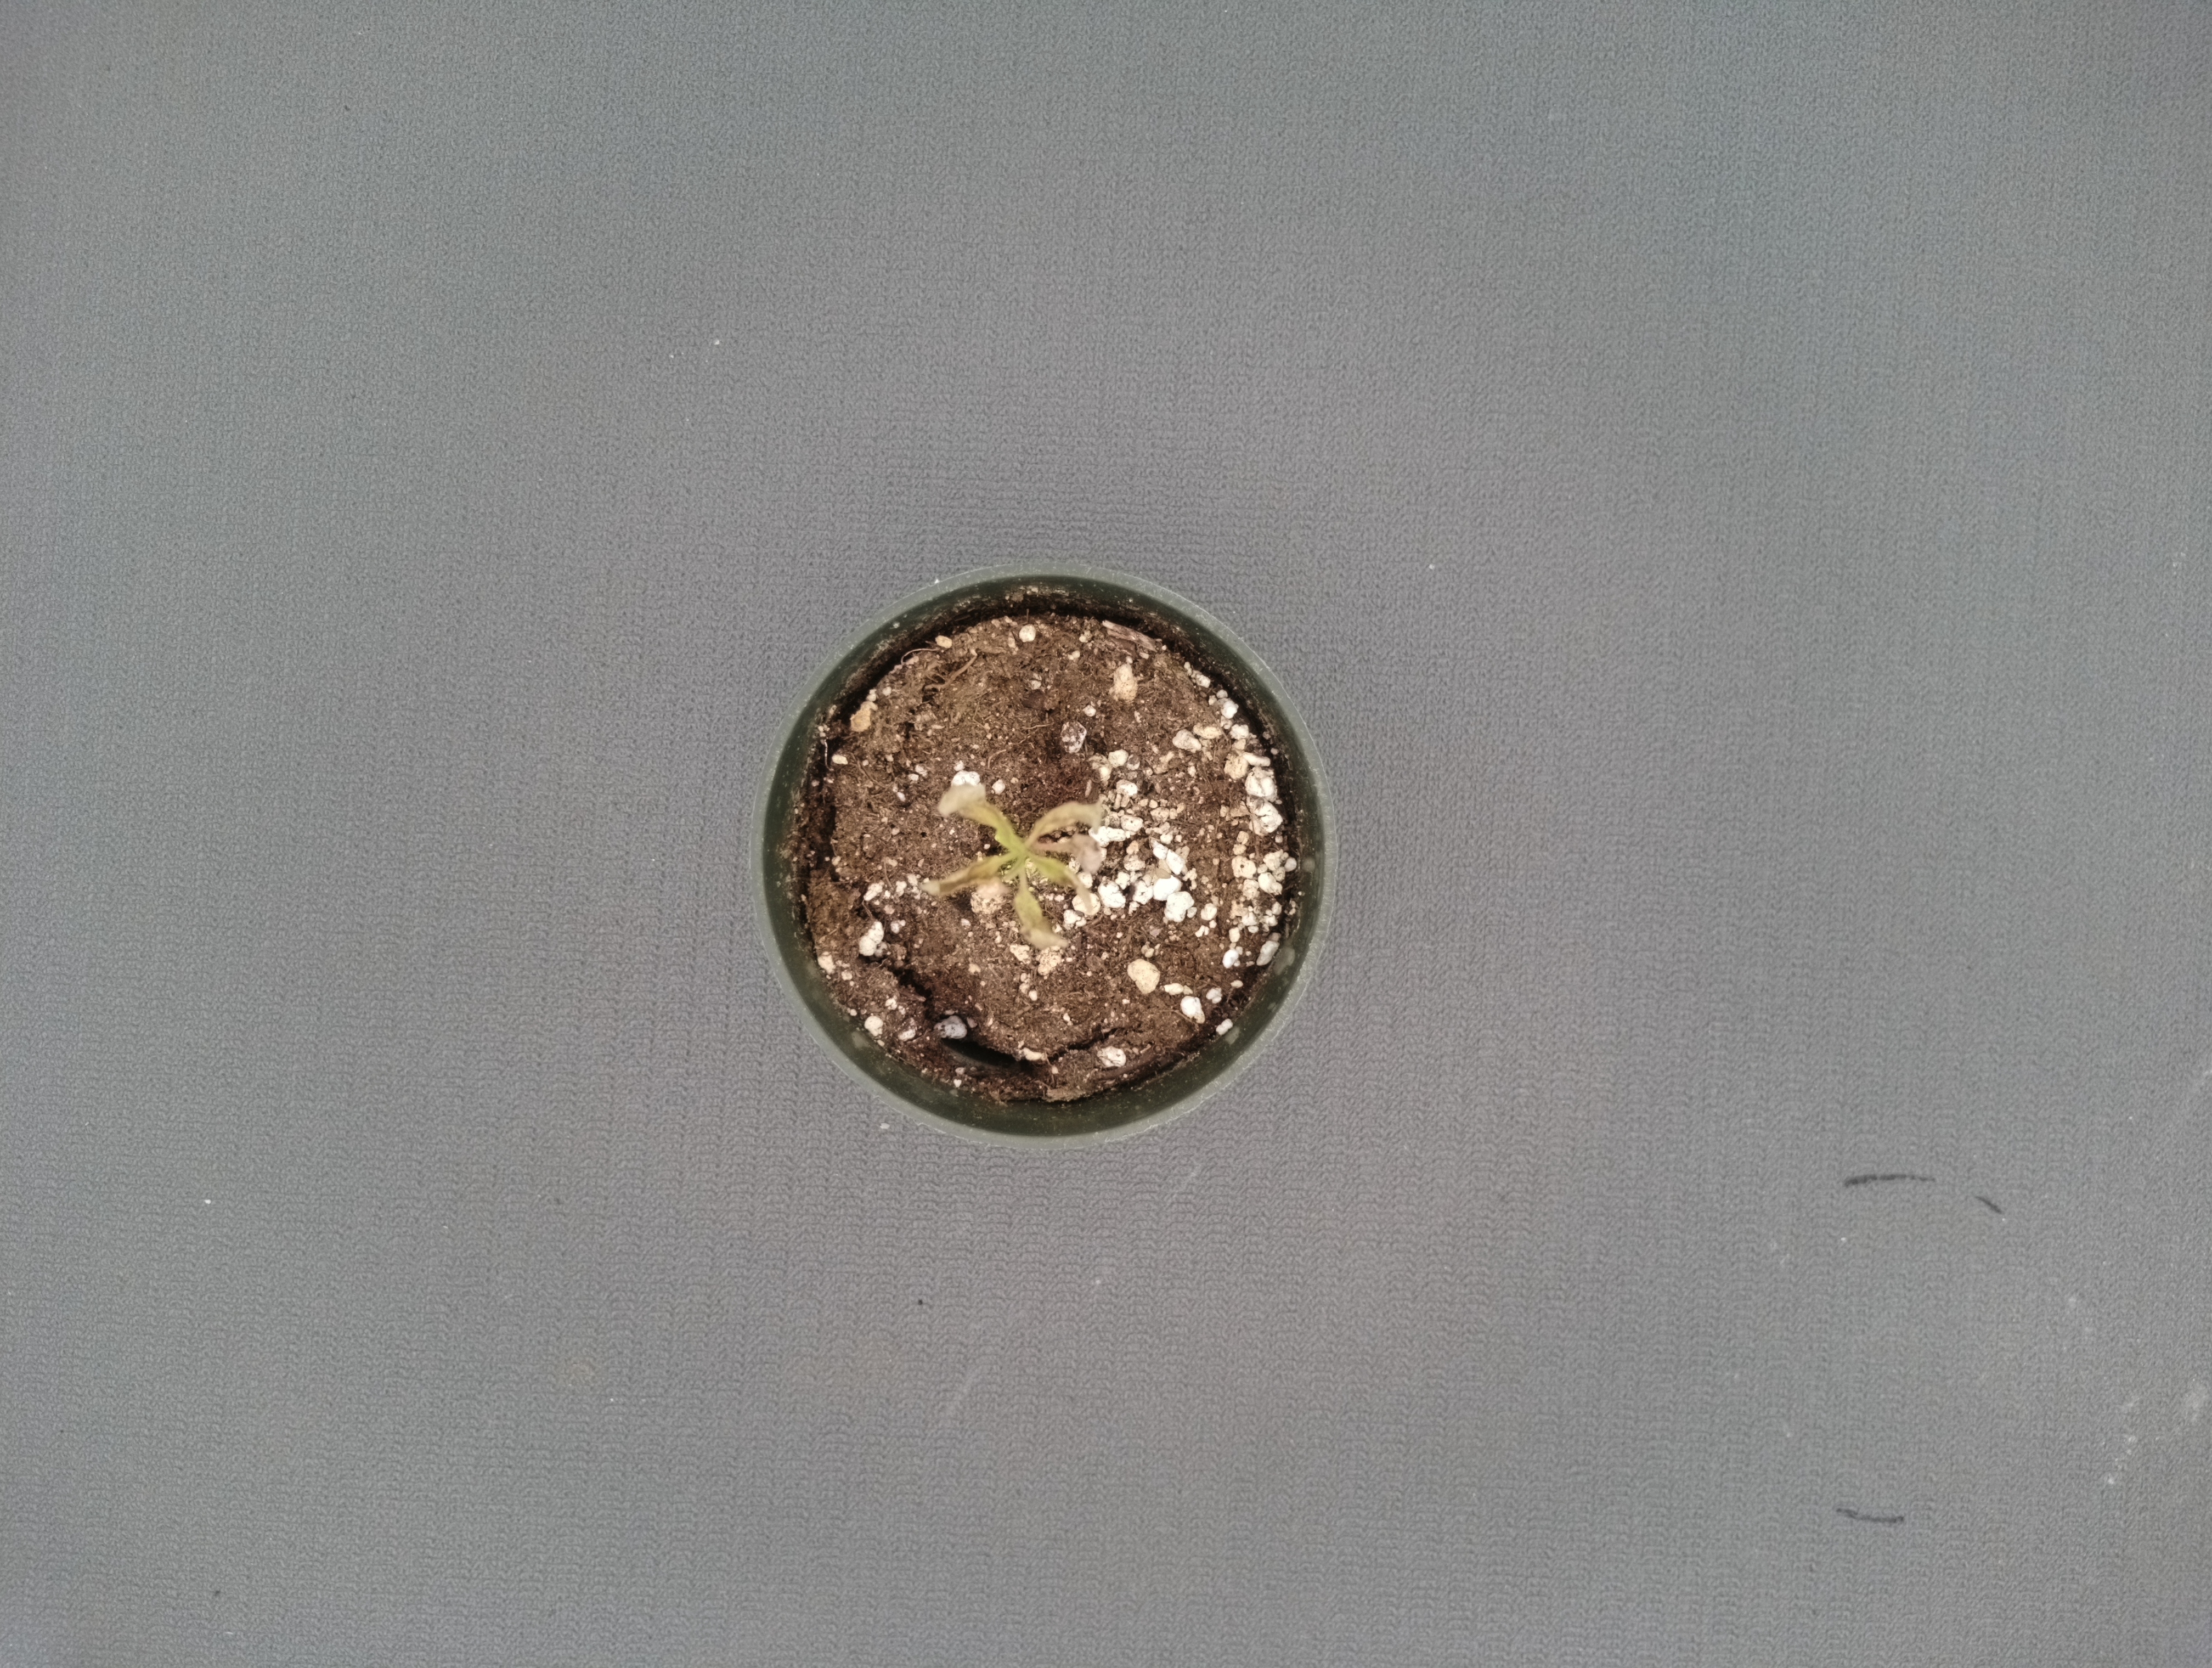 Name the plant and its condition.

waterhemp, foliar distortion
